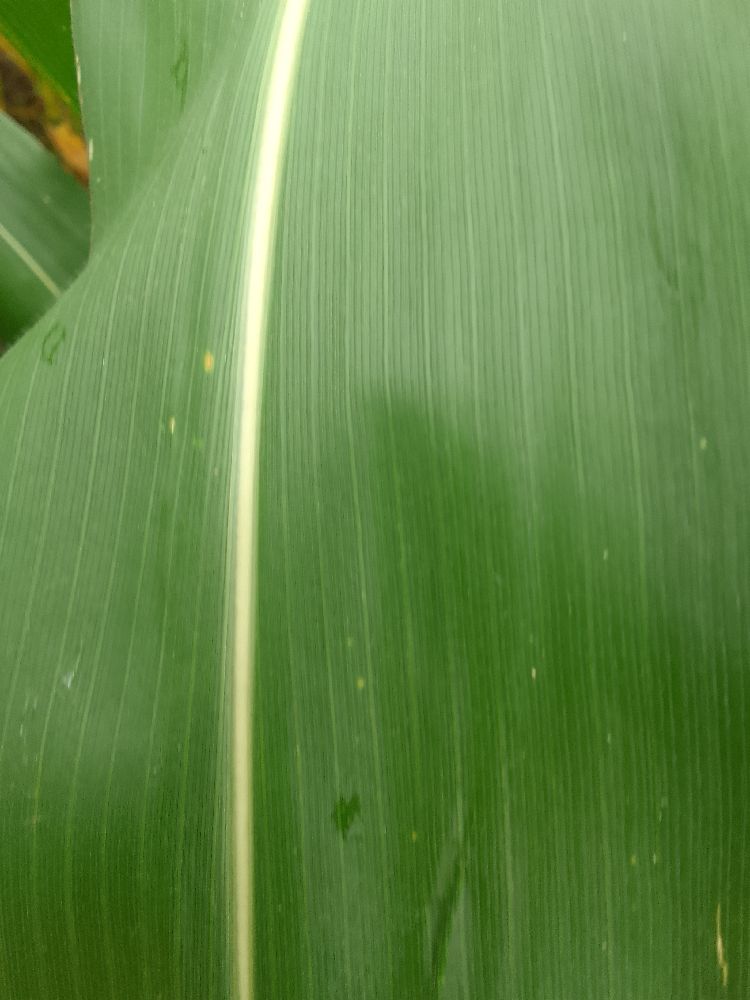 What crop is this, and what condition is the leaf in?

maize, healthy
